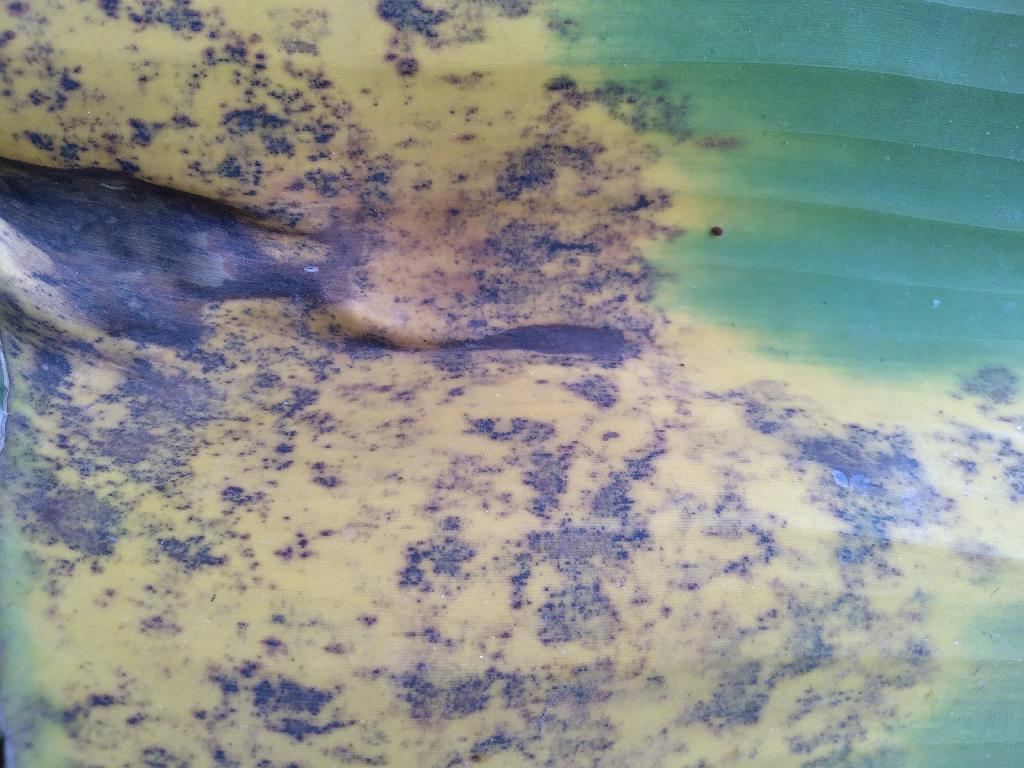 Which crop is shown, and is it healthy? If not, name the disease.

banana, black sigatoka
